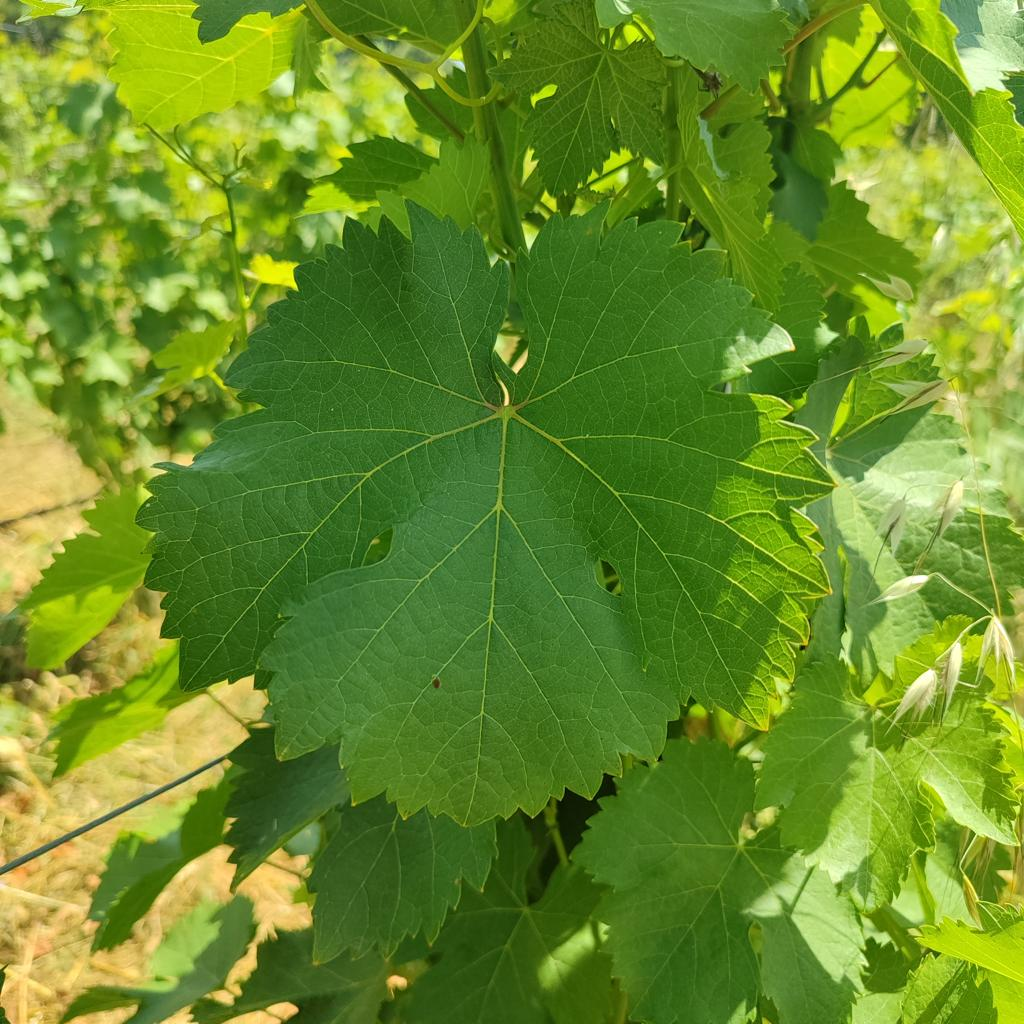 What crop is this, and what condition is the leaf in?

grapevine, healthy
